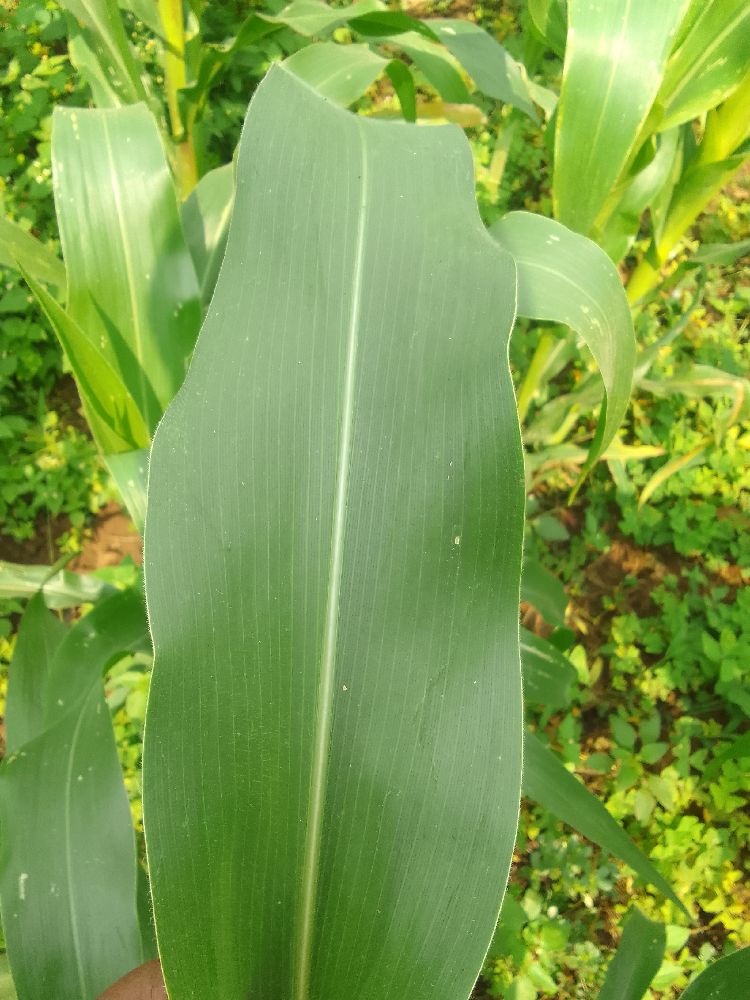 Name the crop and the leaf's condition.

maize, healthy
